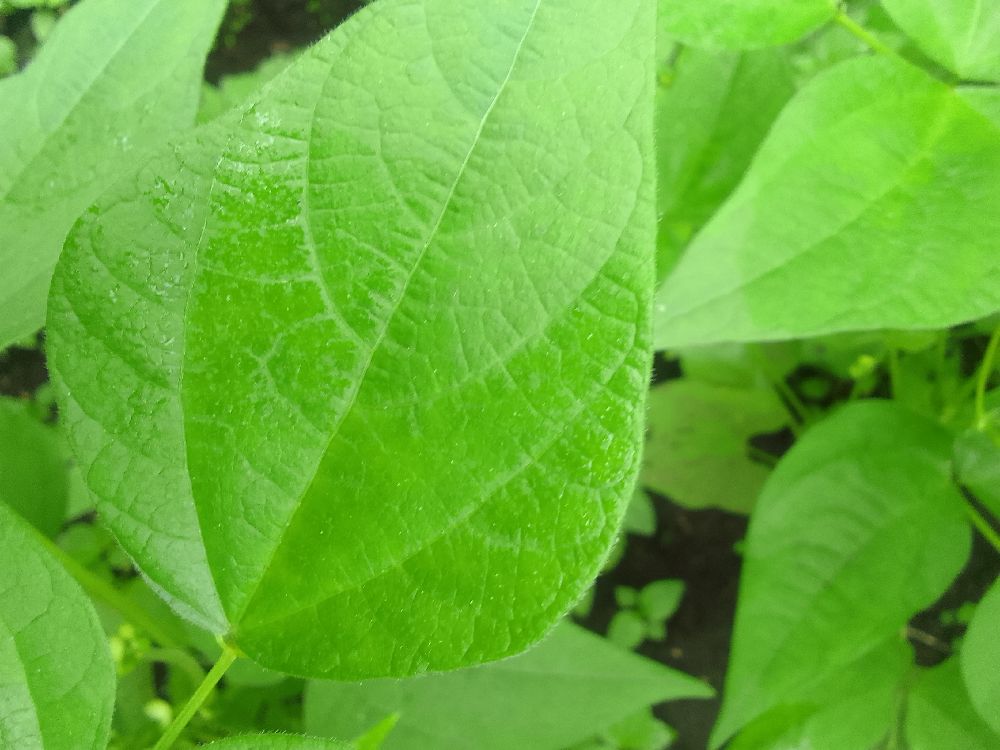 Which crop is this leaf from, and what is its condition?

common bean, healthy
